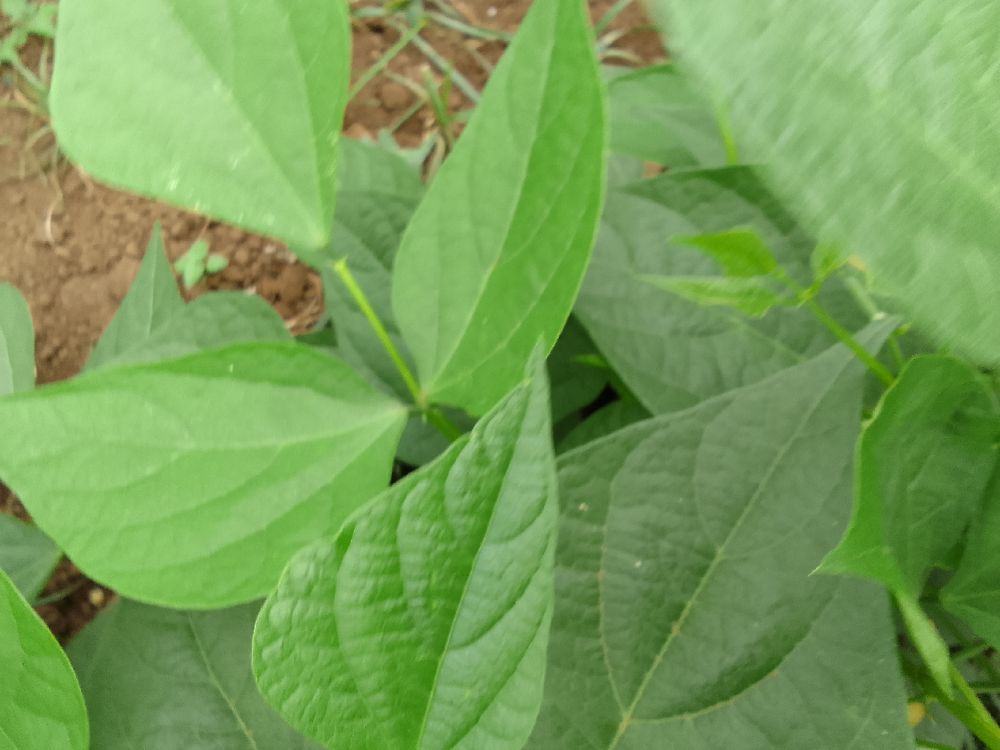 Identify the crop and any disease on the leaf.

common bean, healthy
